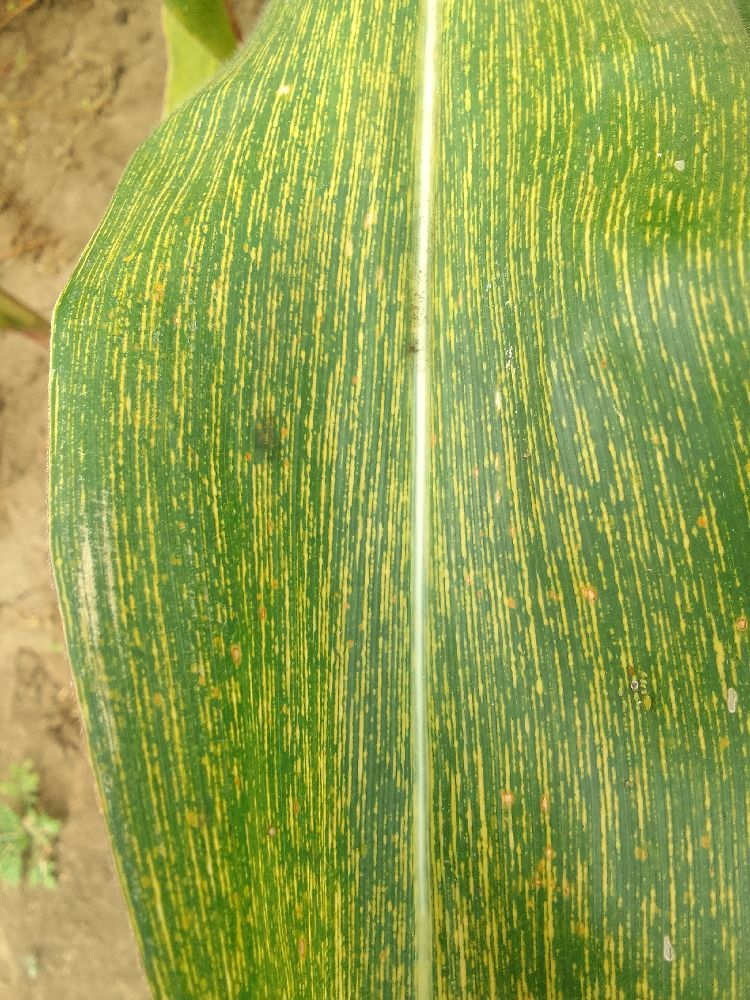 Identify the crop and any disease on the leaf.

maize, maize streak virus
